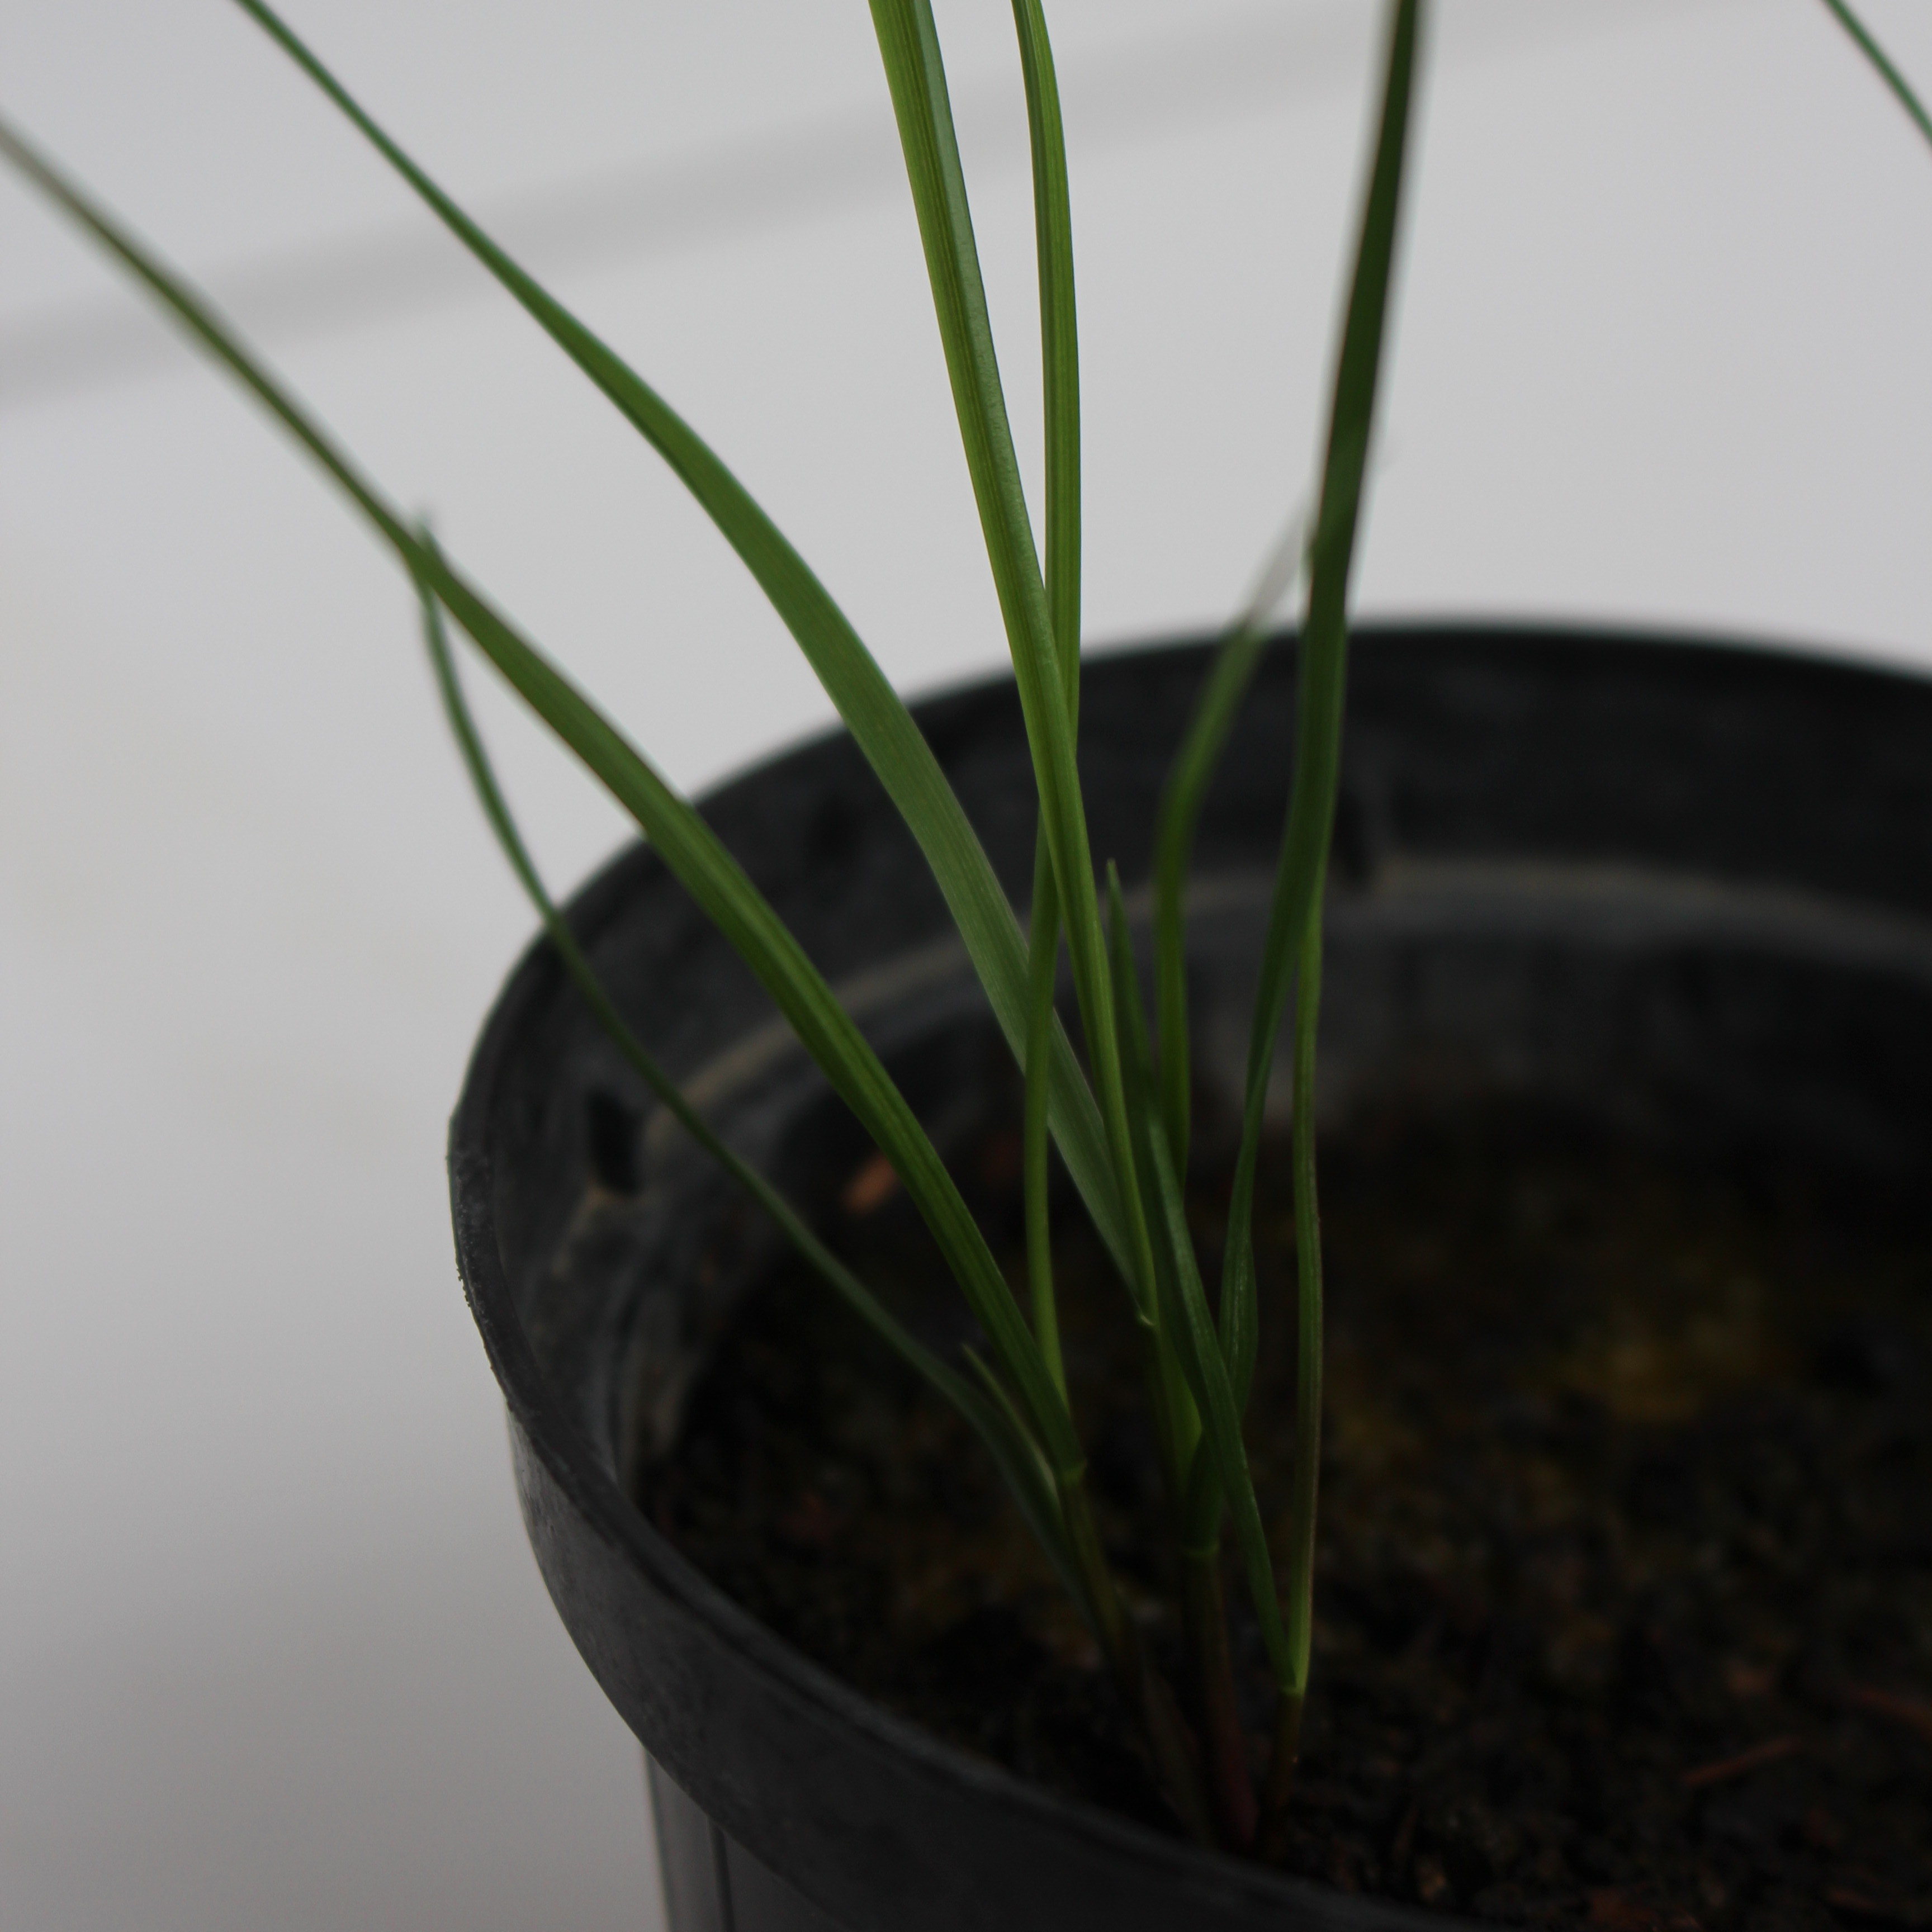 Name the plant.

Lolium multiflorum
